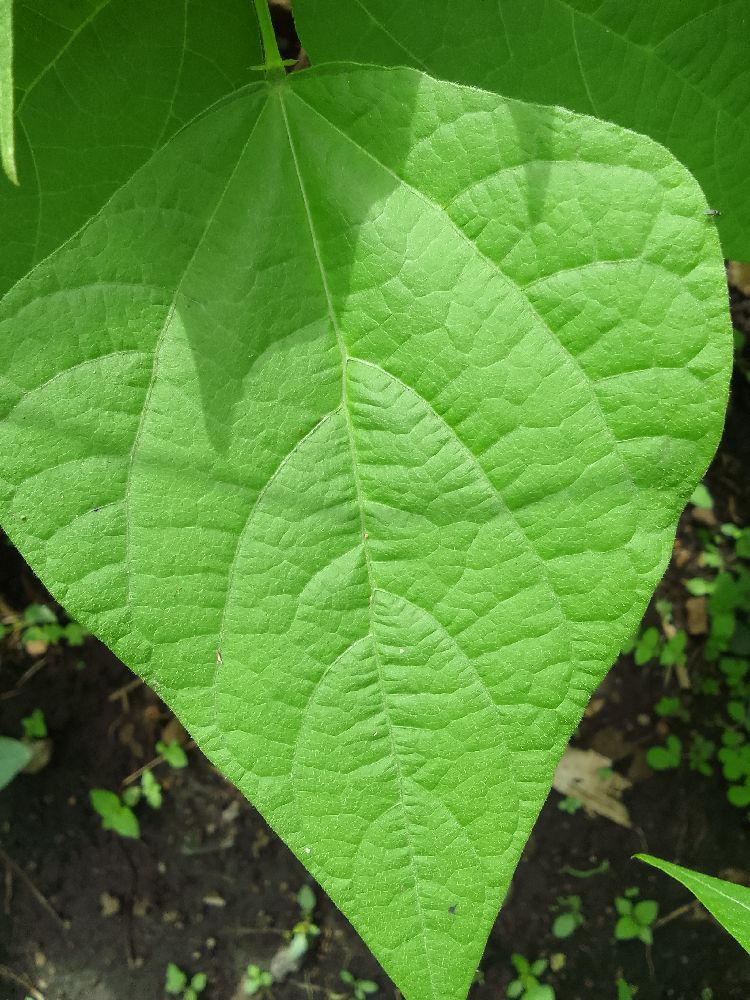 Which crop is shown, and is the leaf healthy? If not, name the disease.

common bean, healthy
